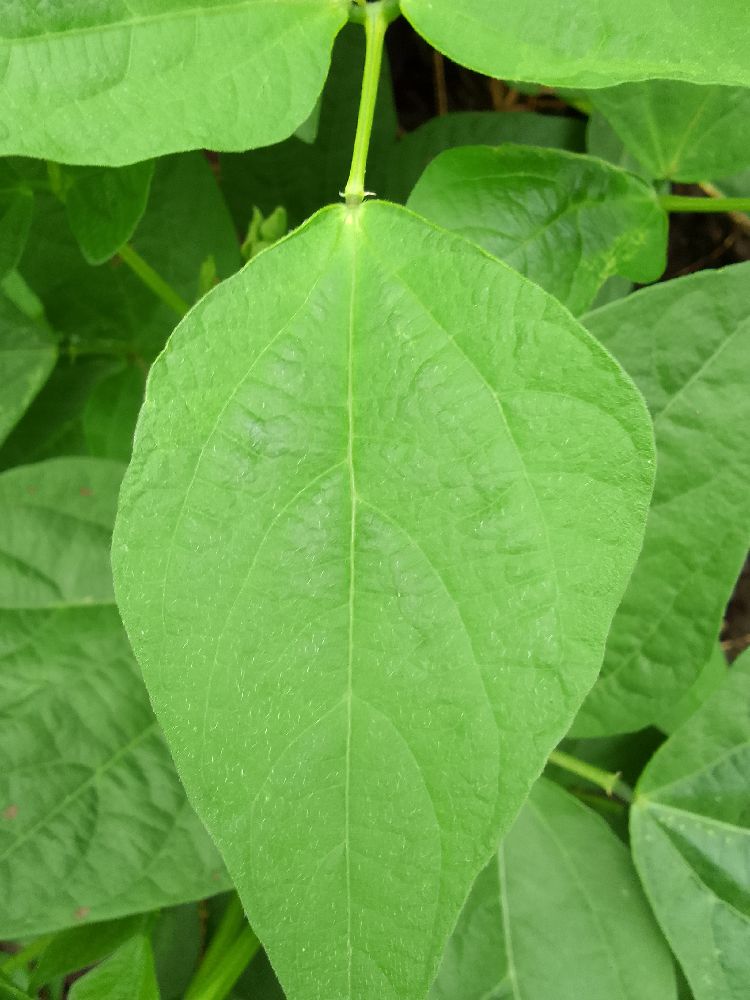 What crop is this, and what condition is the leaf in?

common bean, healthy
